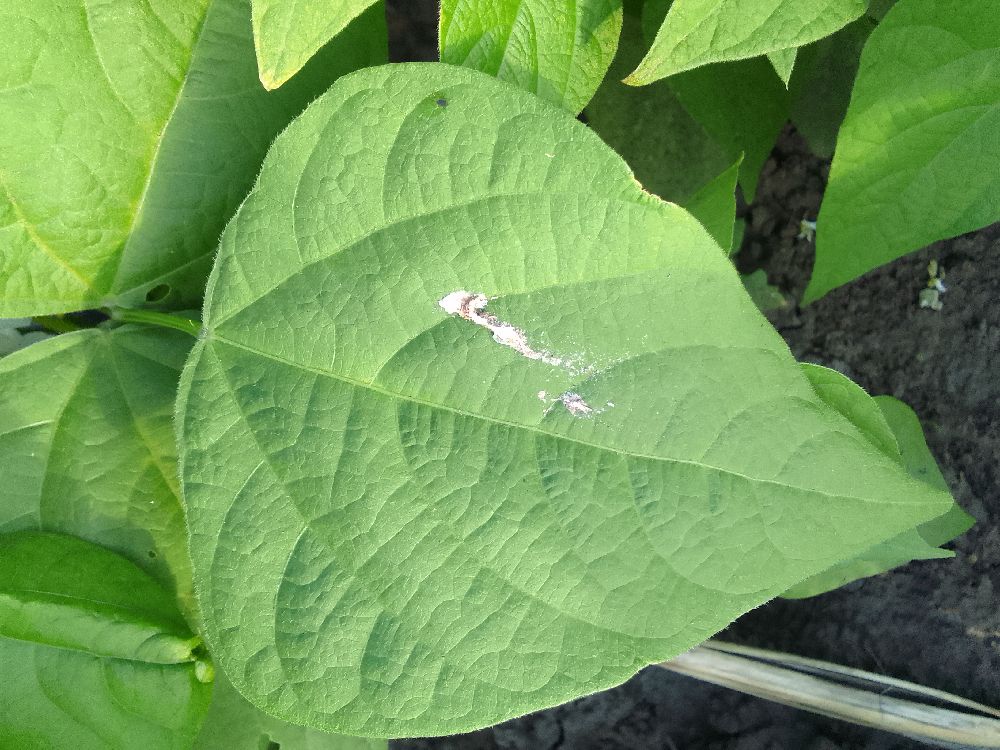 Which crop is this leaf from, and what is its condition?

common bean, healthy
